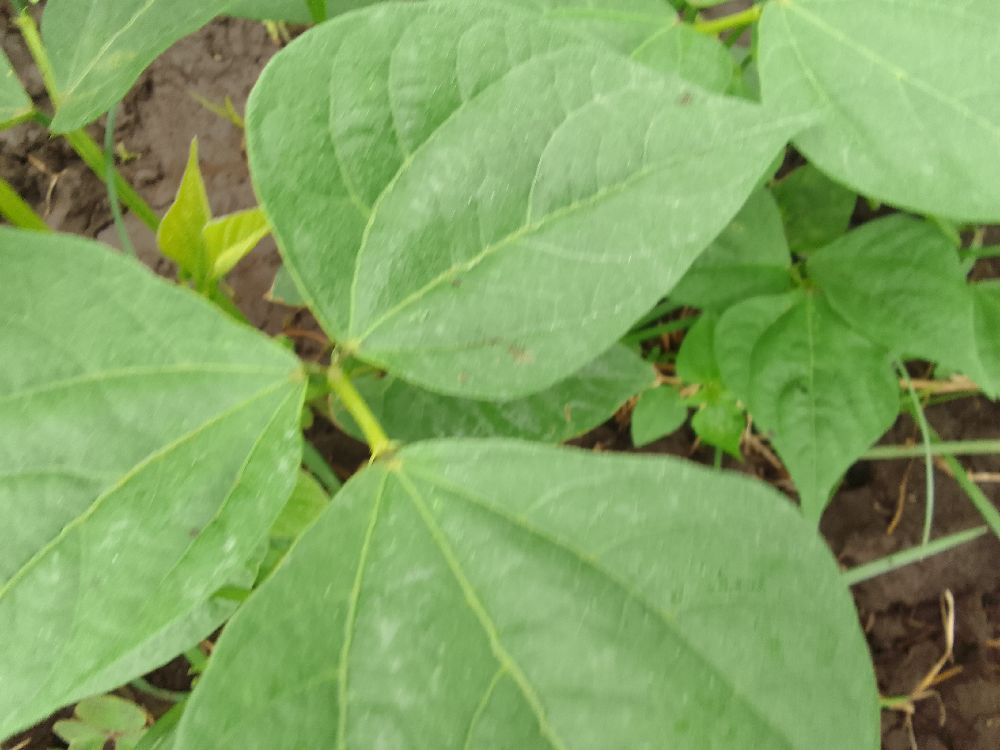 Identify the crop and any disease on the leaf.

common bean, healthy
